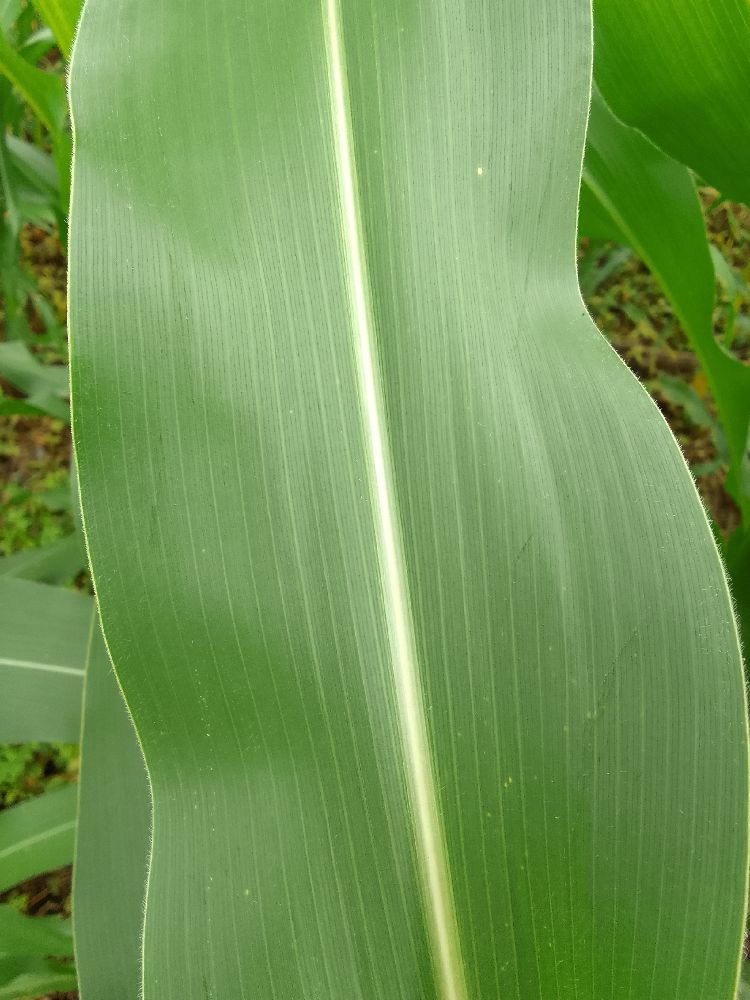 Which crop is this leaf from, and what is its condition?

maize, healthy
